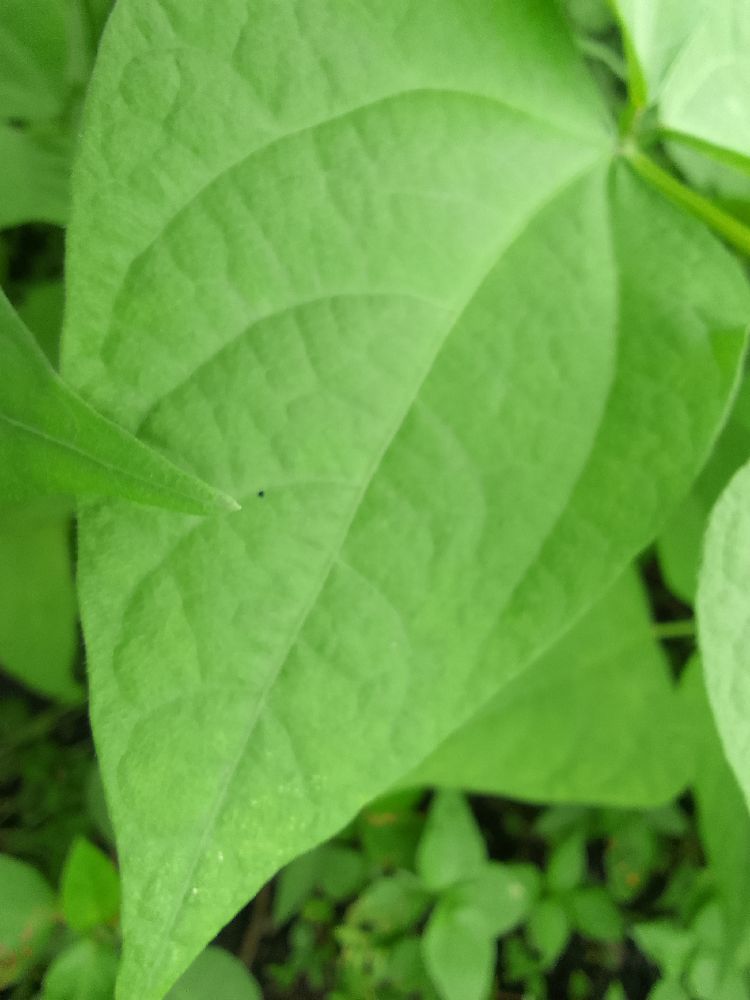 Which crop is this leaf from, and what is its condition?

common bean, healthy
